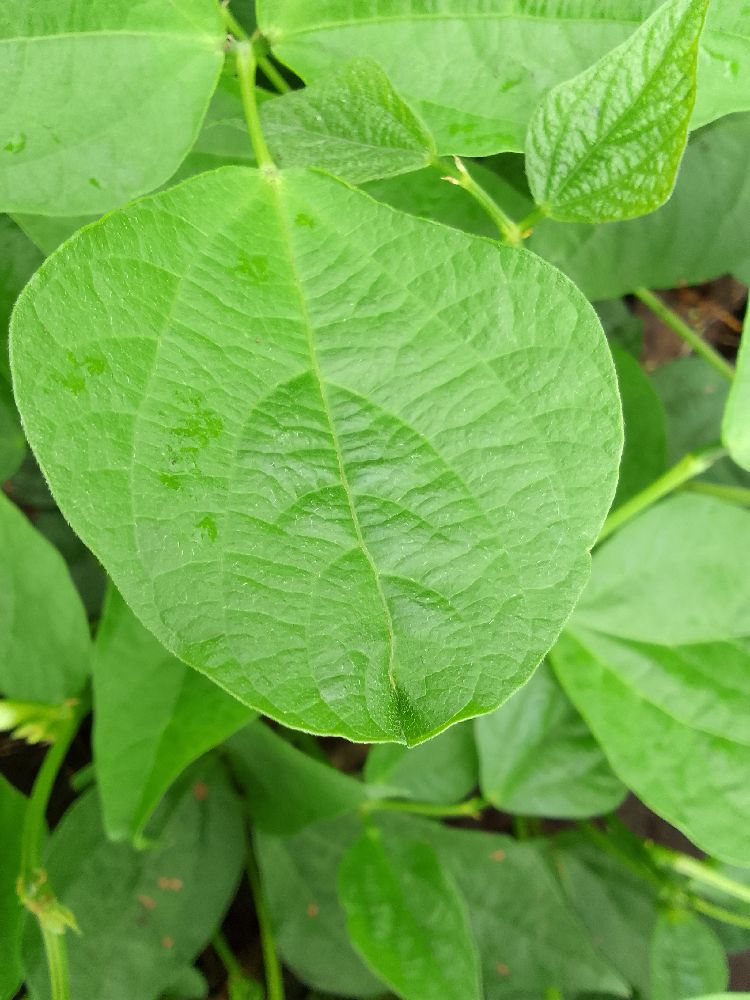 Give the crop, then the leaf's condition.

common bean, healthy
